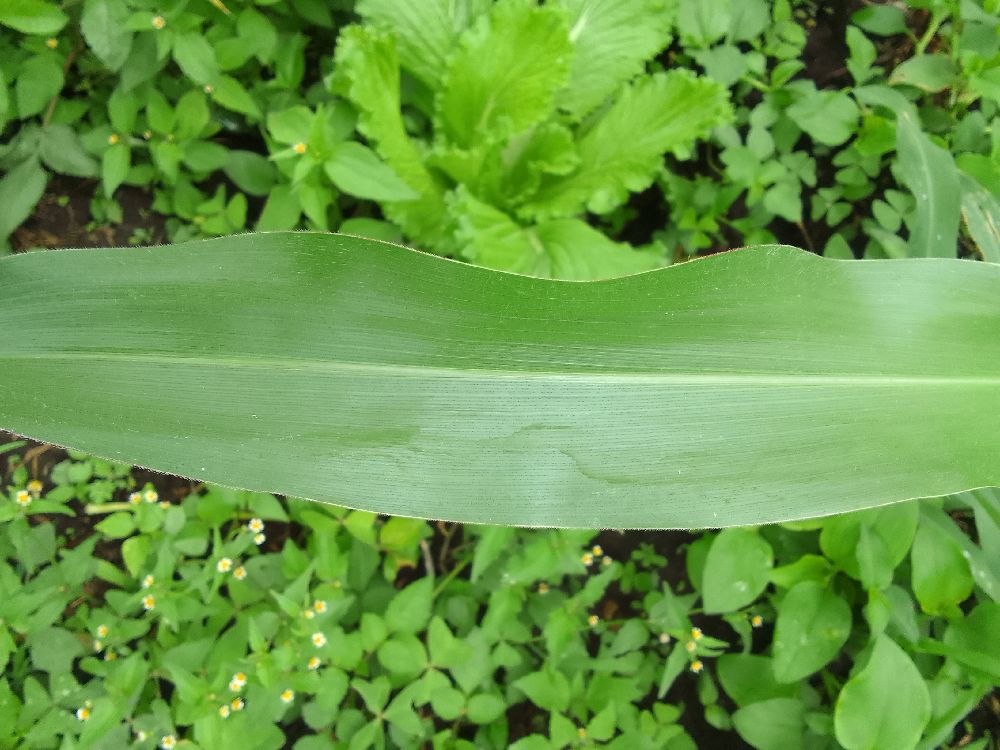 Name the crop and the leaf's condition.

maize, healthy
